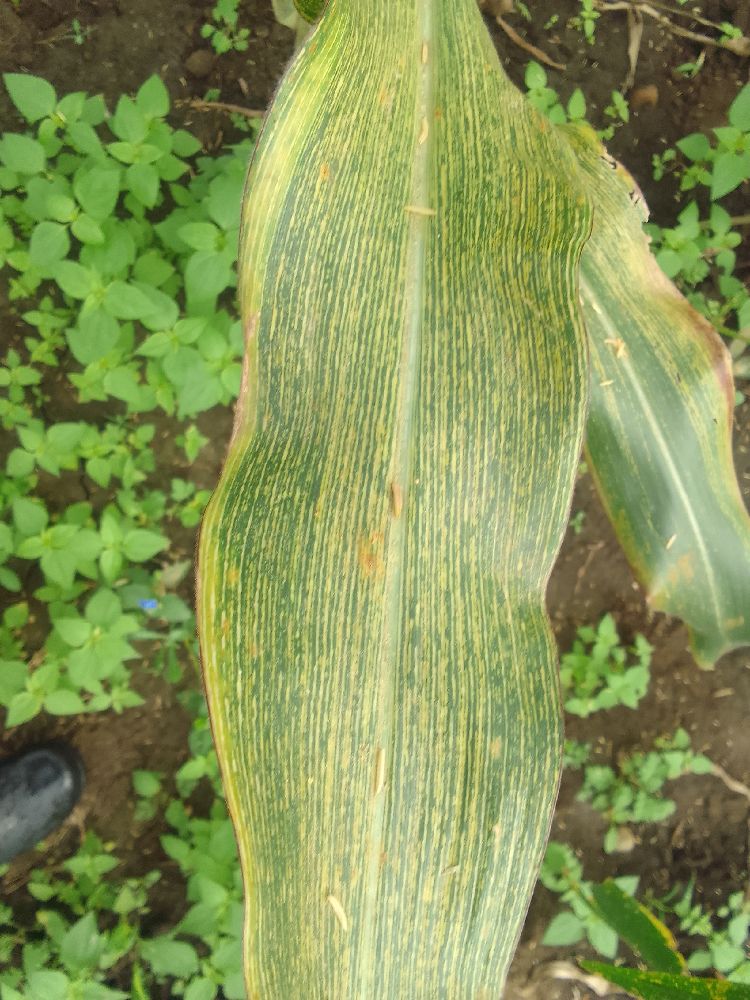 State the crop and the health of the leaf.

maize, maize streak virus
